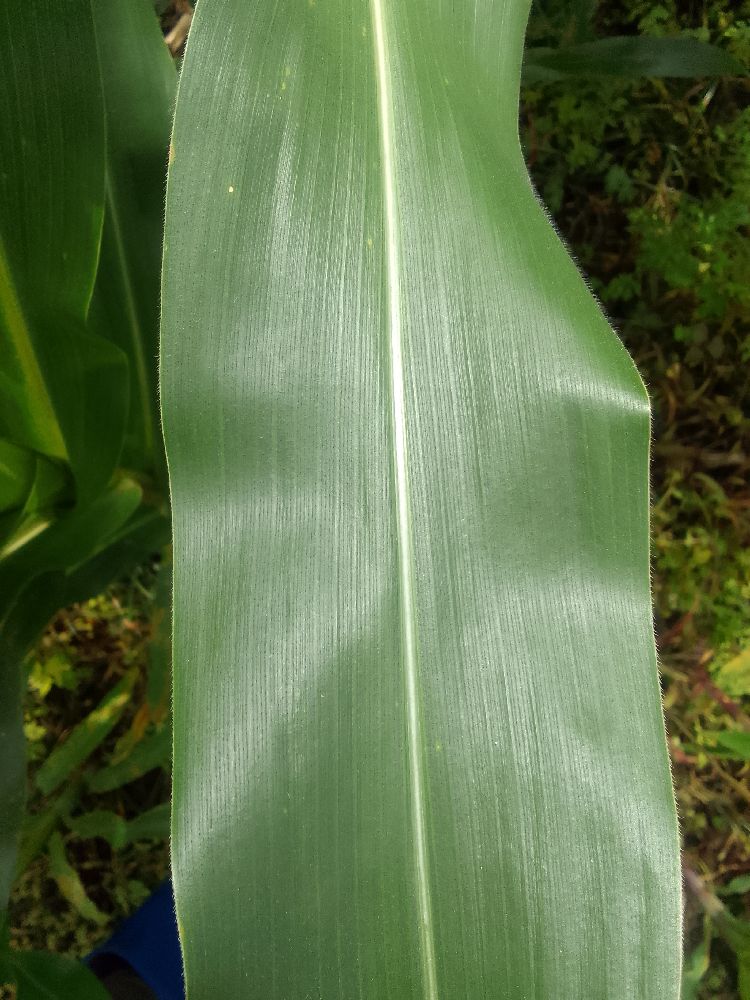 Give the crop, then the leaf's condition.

maize, healthy
